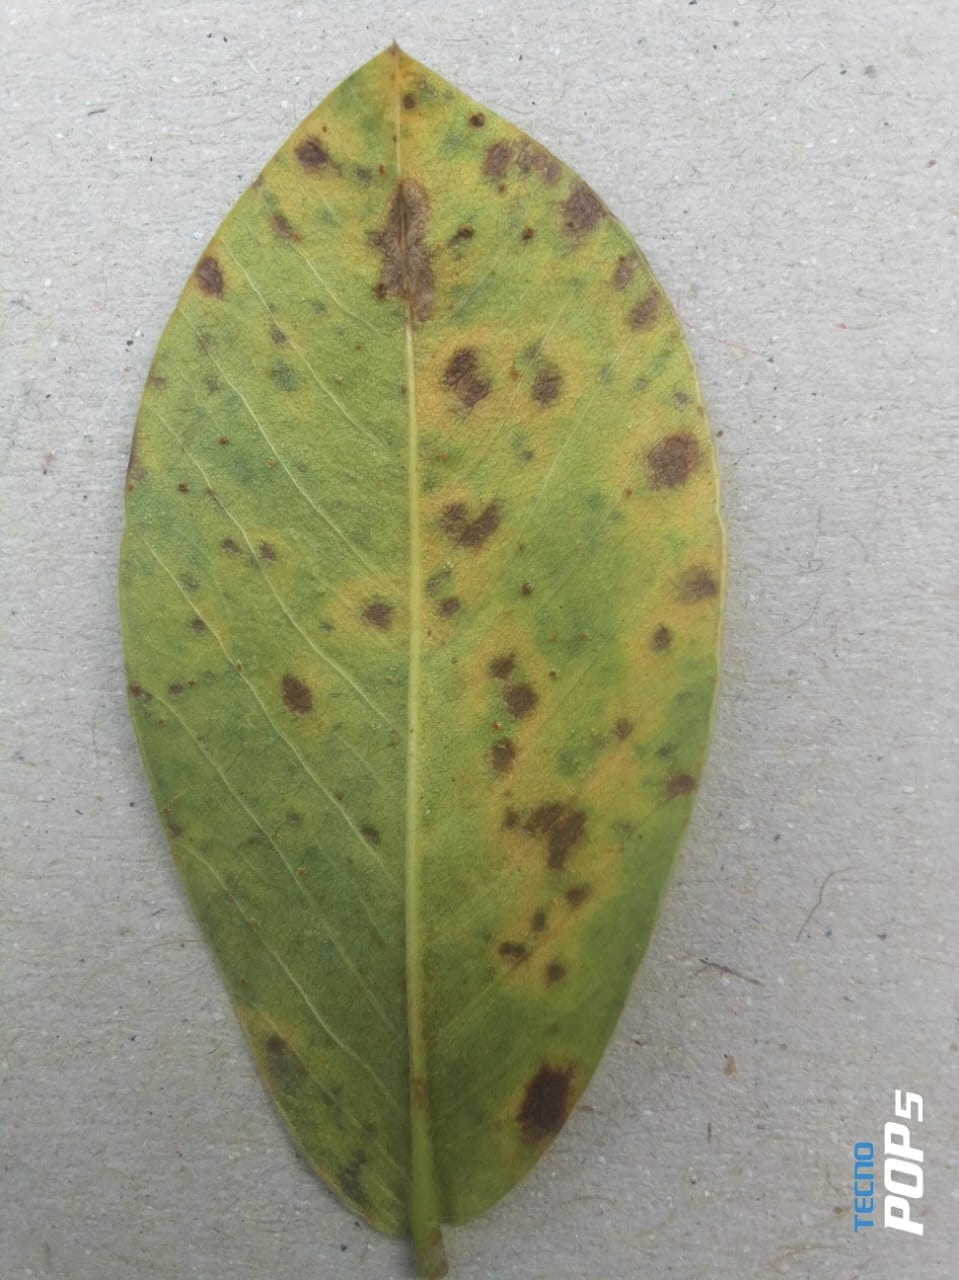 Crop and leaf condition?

peanut, passalora arachidicola
